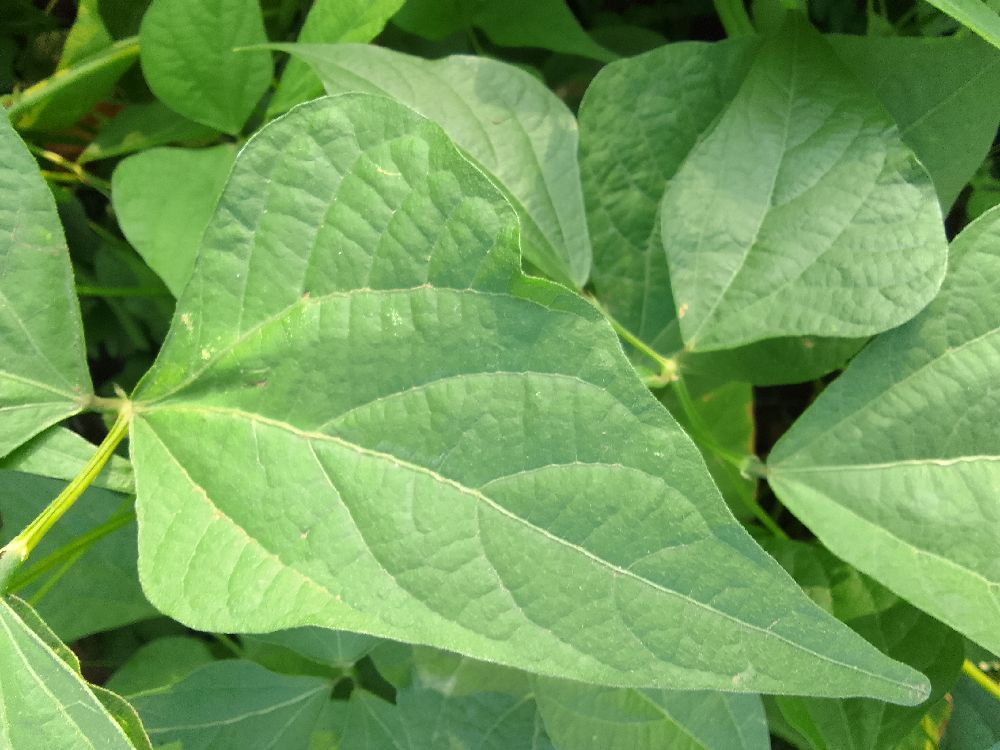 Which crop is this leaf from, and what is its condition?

common bean, healthy
